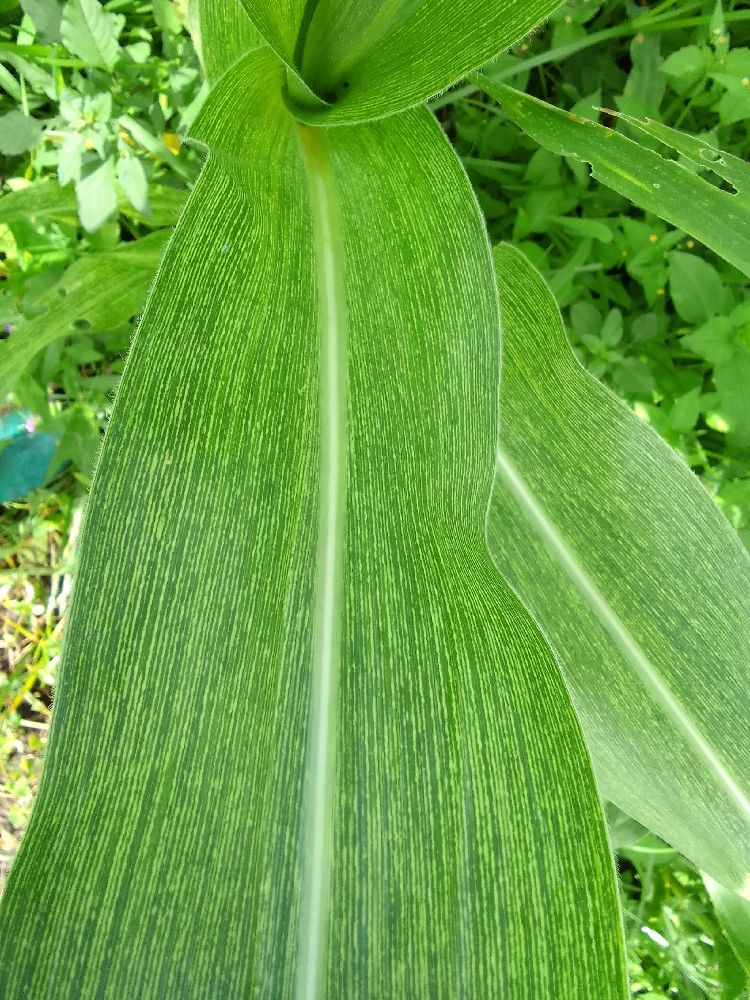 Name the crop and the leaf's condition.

maize, maize streak virus
